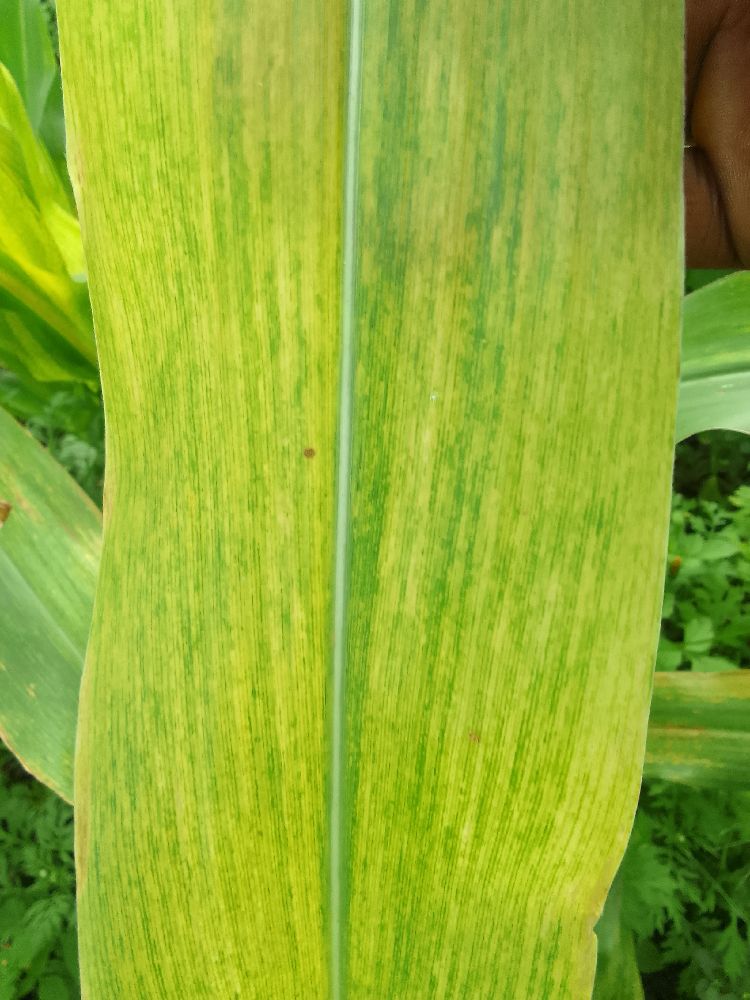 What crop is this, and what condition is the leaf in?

maize, maize lethal necrosis
